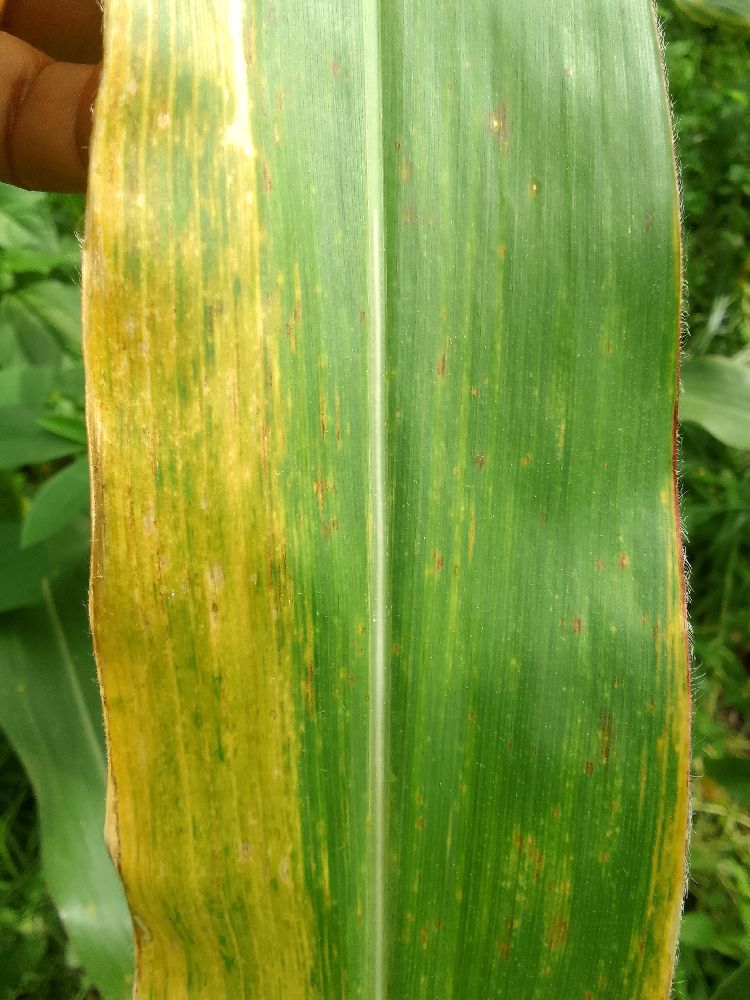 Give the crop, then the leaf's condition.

maize, maize lethal necrosis
